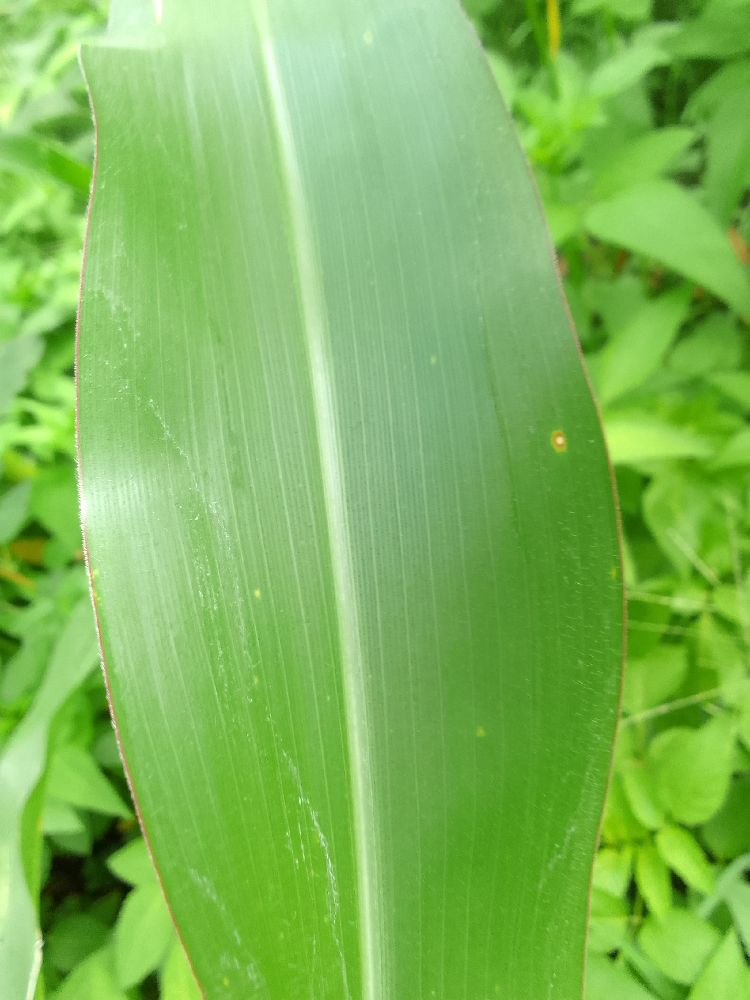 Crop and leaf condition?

maize, healthy
